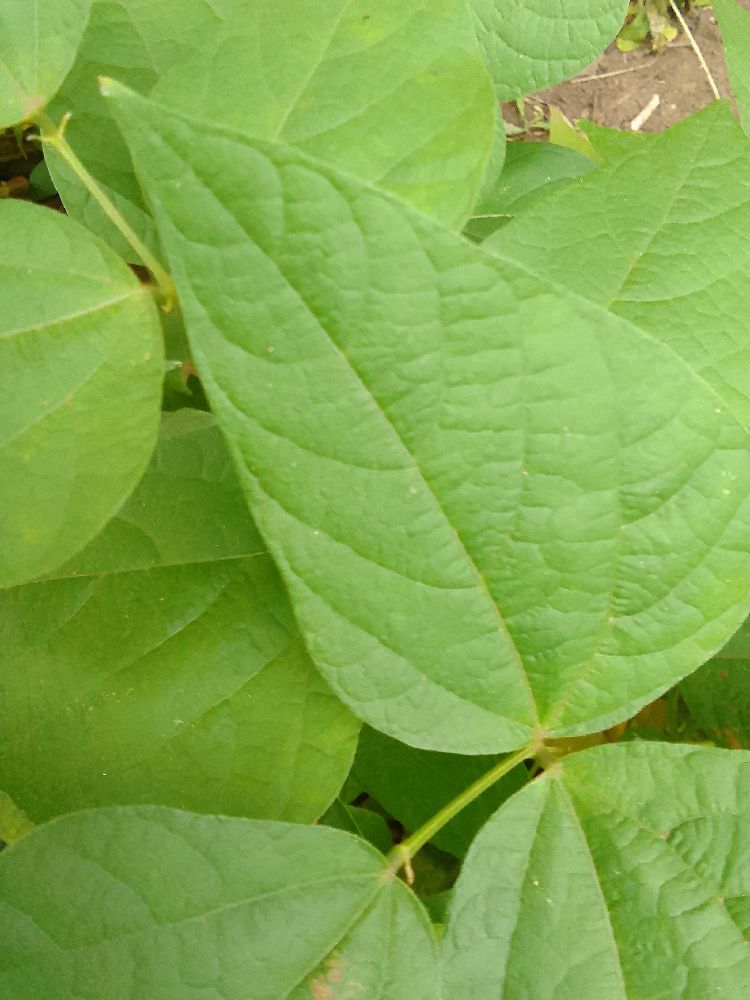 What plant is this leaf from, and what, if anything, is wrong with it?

common bean, healthy
